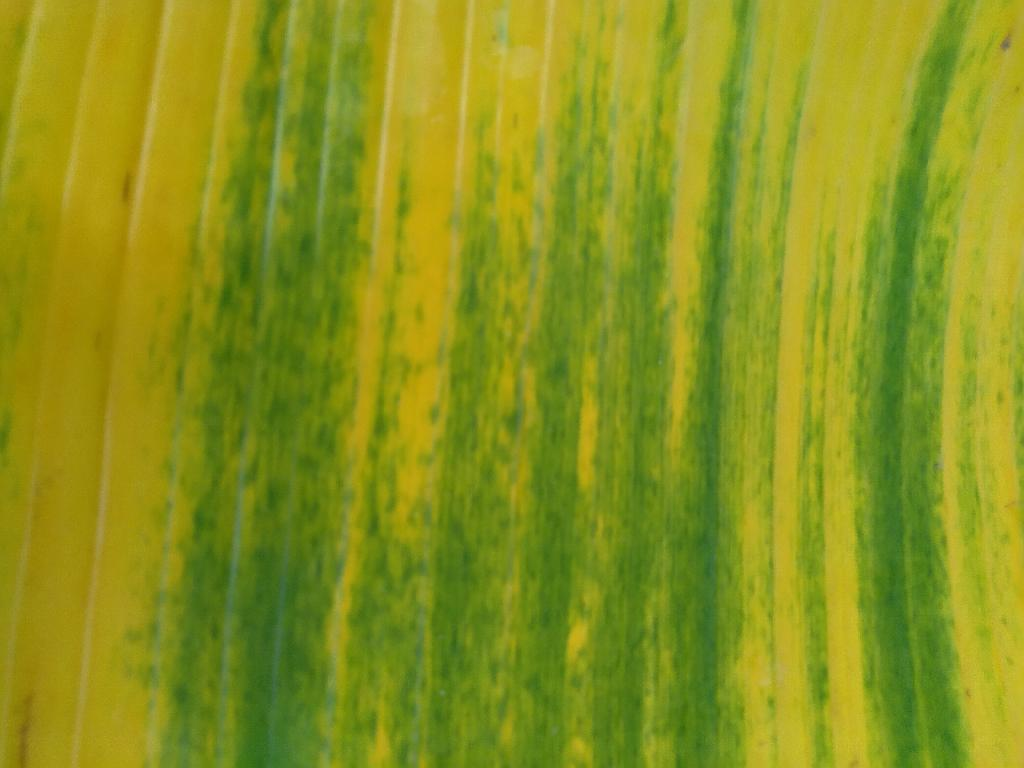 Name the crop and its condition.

banana, fusarium wilt race 1
